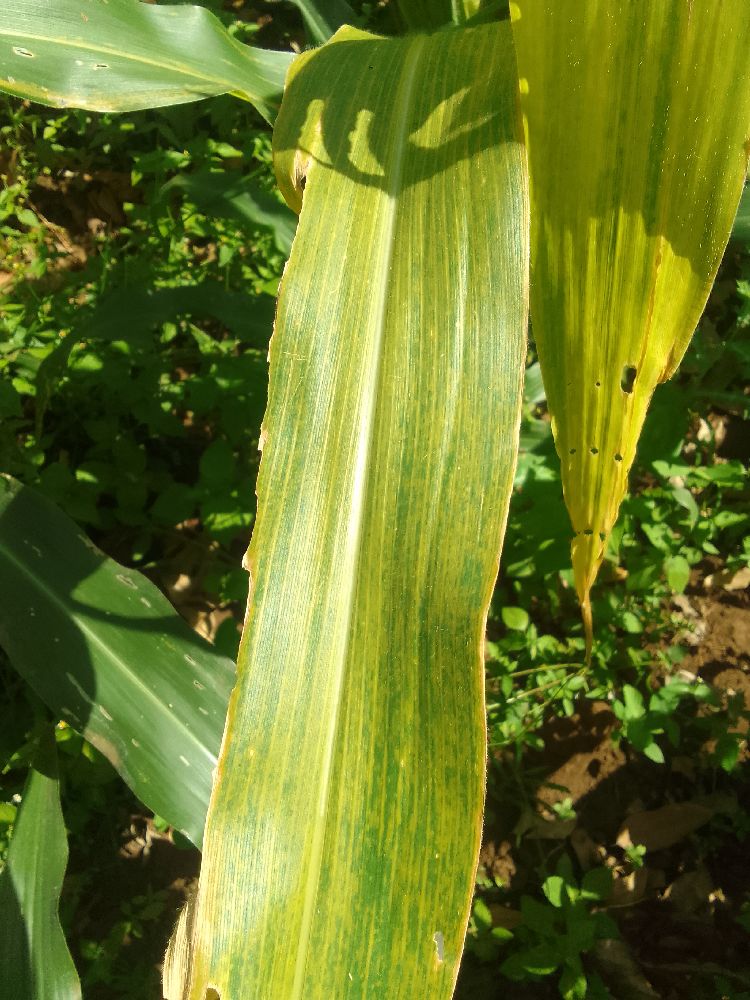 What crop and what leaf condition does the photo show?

maize, maize lethal necrosis
